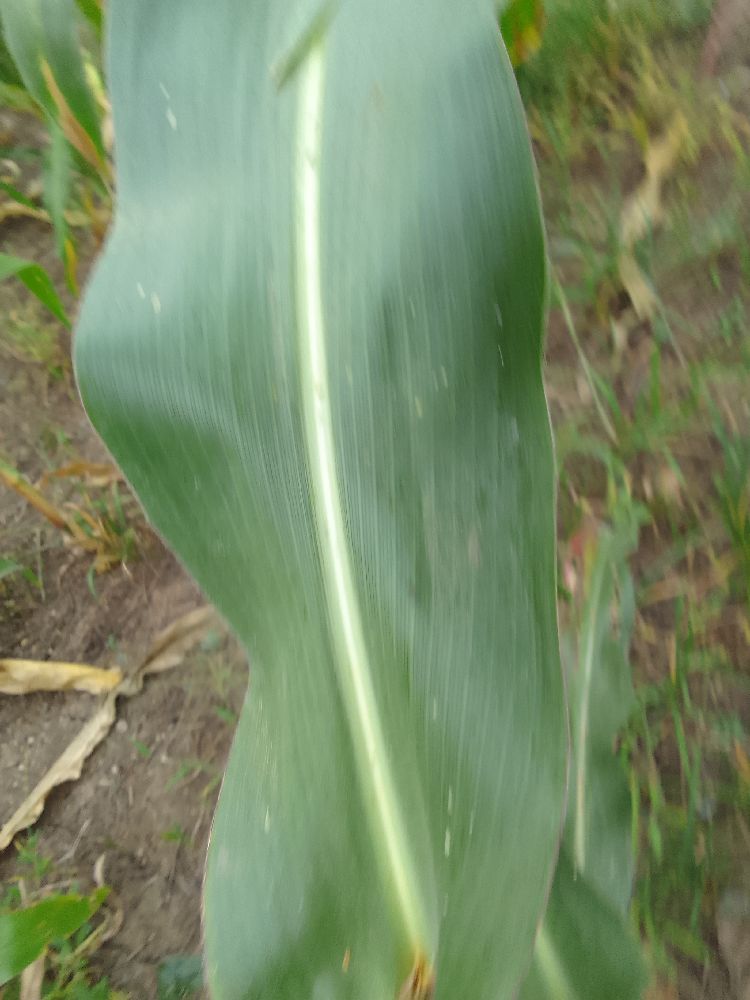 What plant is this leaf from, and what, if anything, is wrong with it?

maize, healthy
